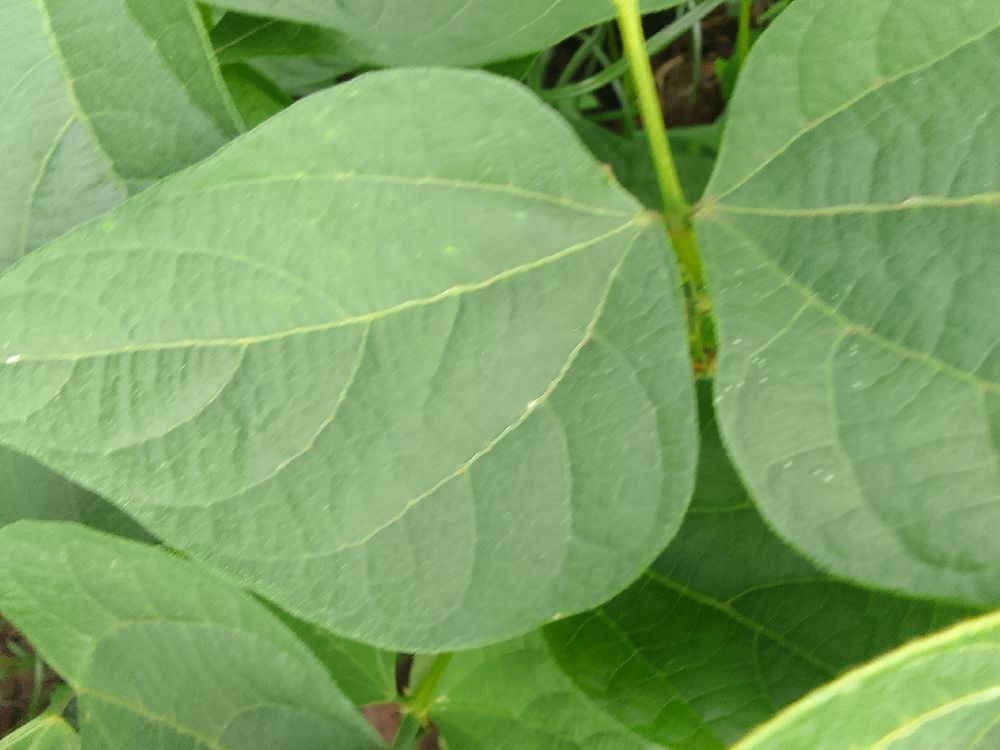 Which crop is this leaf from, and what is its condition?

common bean, healthy
